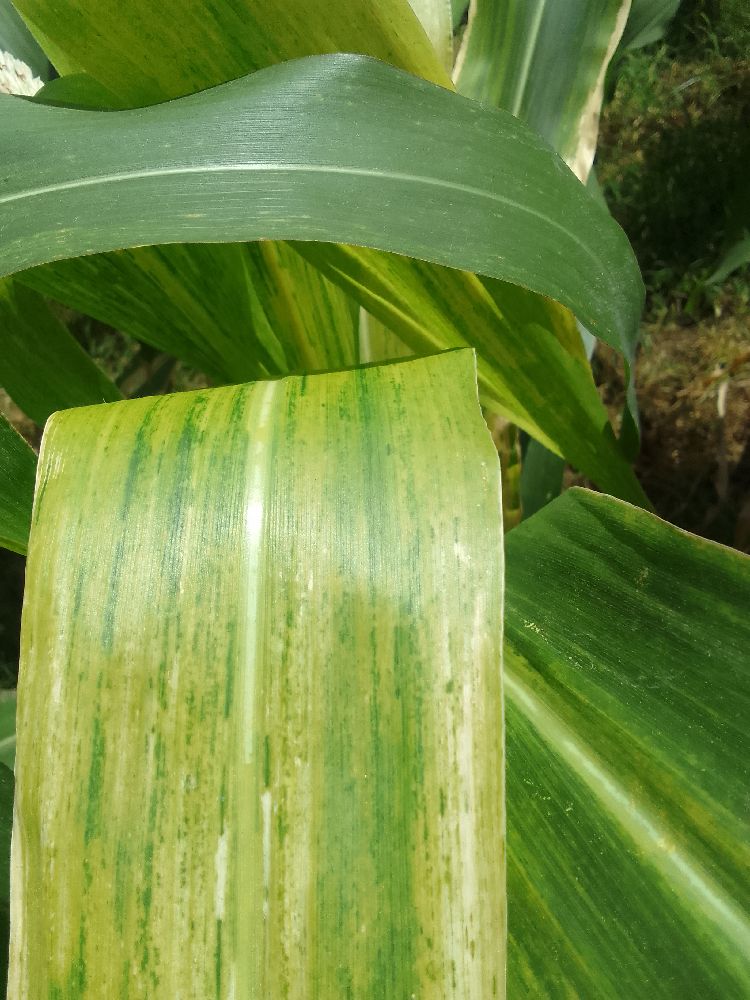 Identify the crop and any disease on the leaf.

maize, maize lethal necrosis
